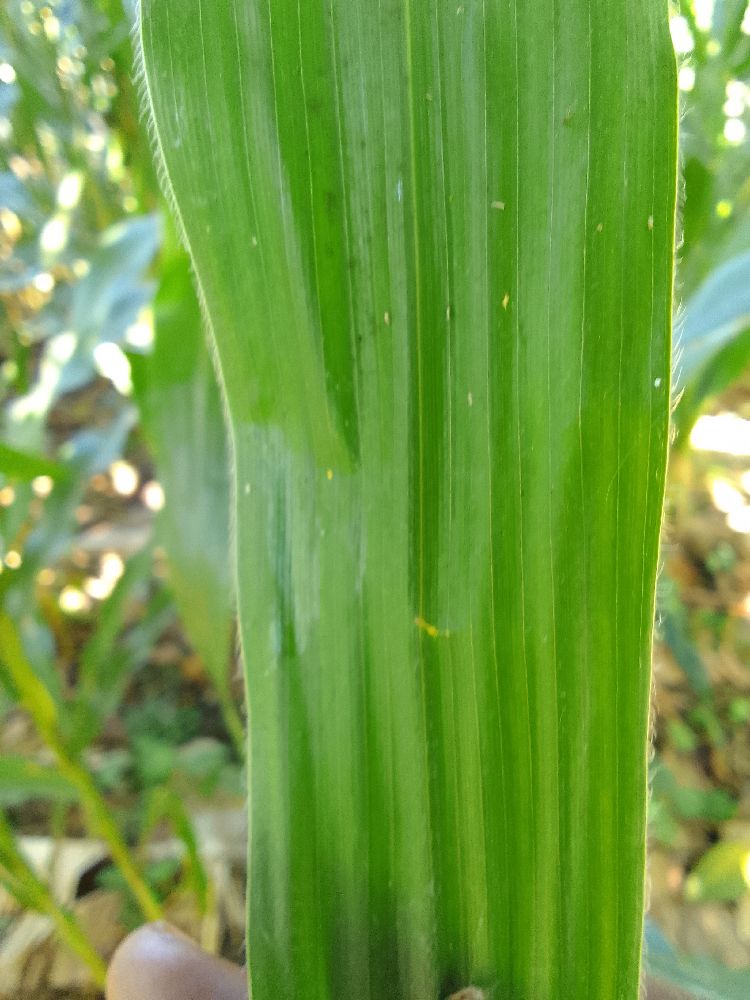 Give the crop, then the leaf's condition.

maize, healthy
